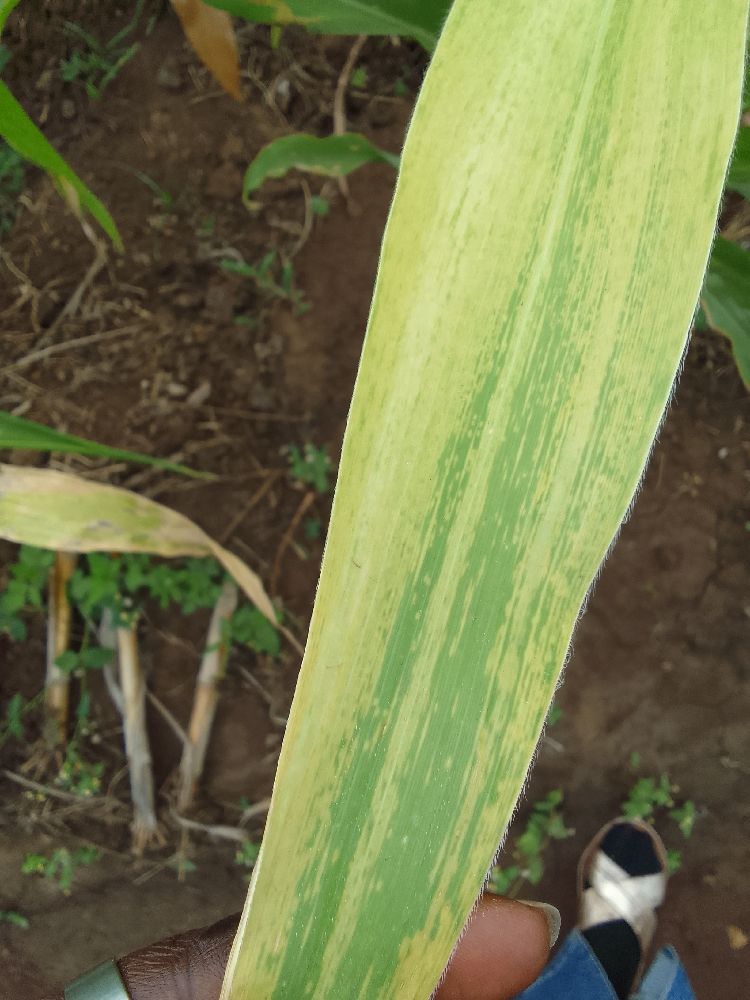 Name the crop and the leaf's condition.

maize, maize lethal necrosis
